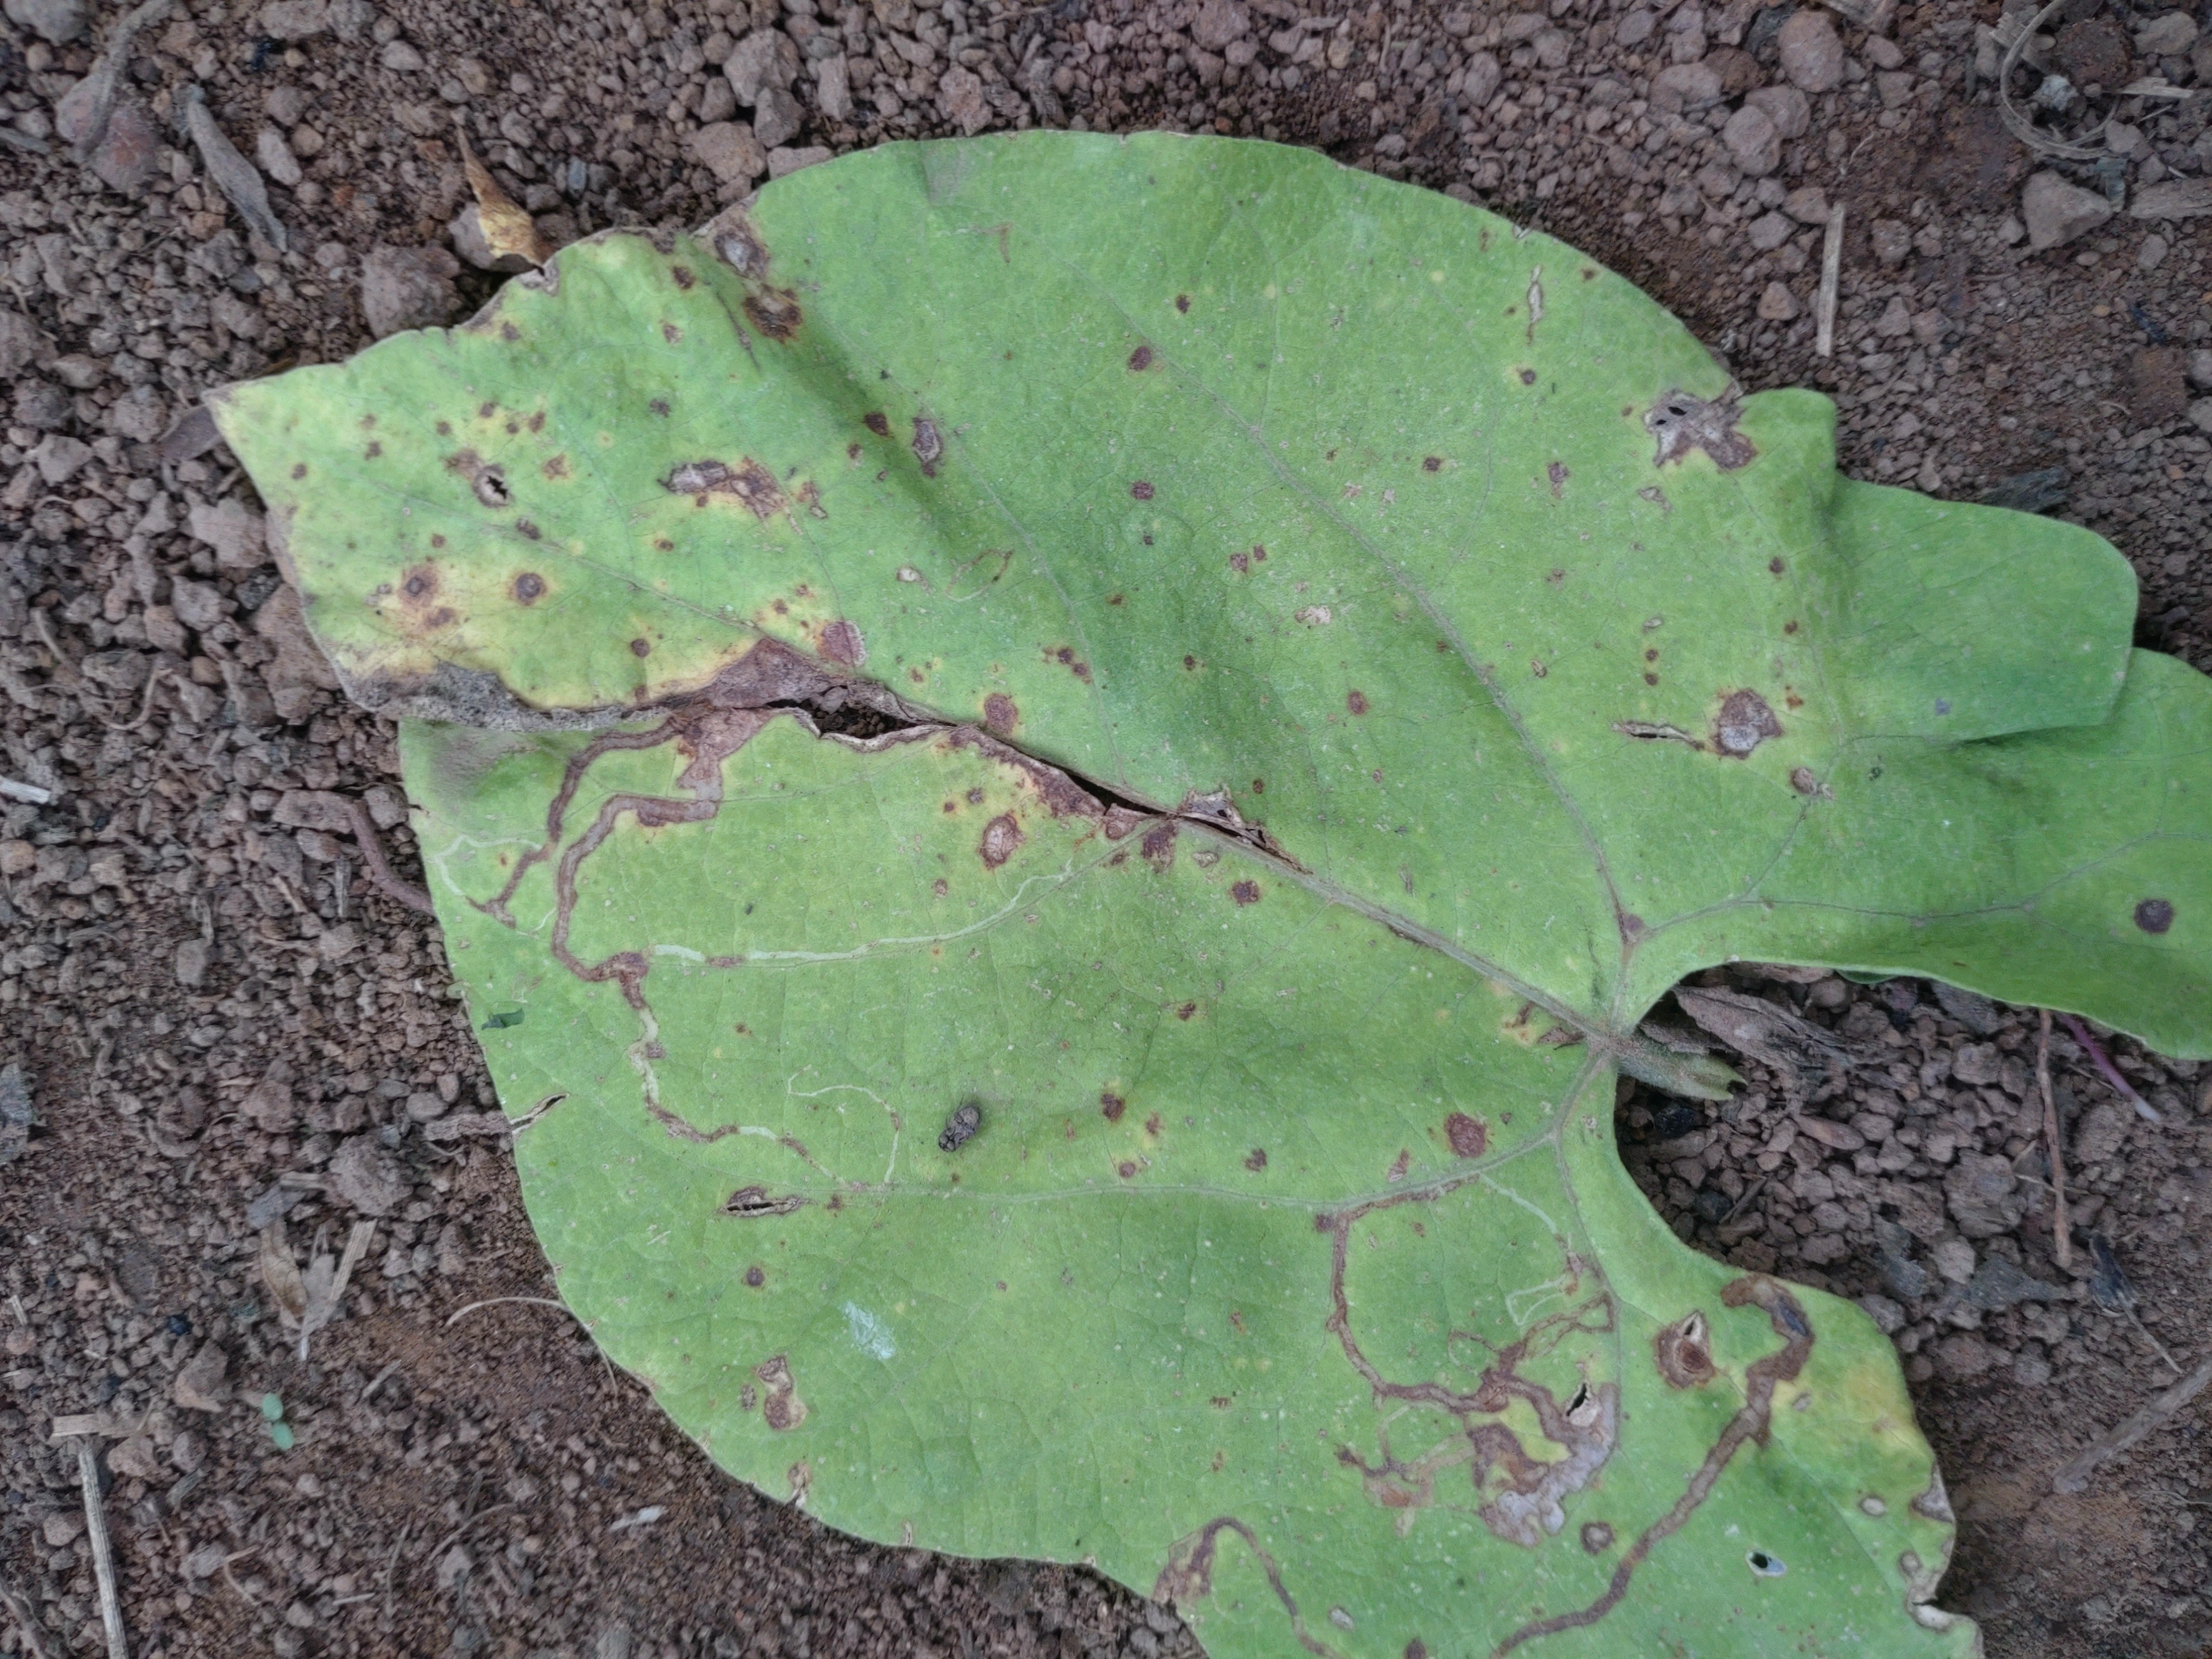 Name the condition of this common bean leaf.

anthracnose
